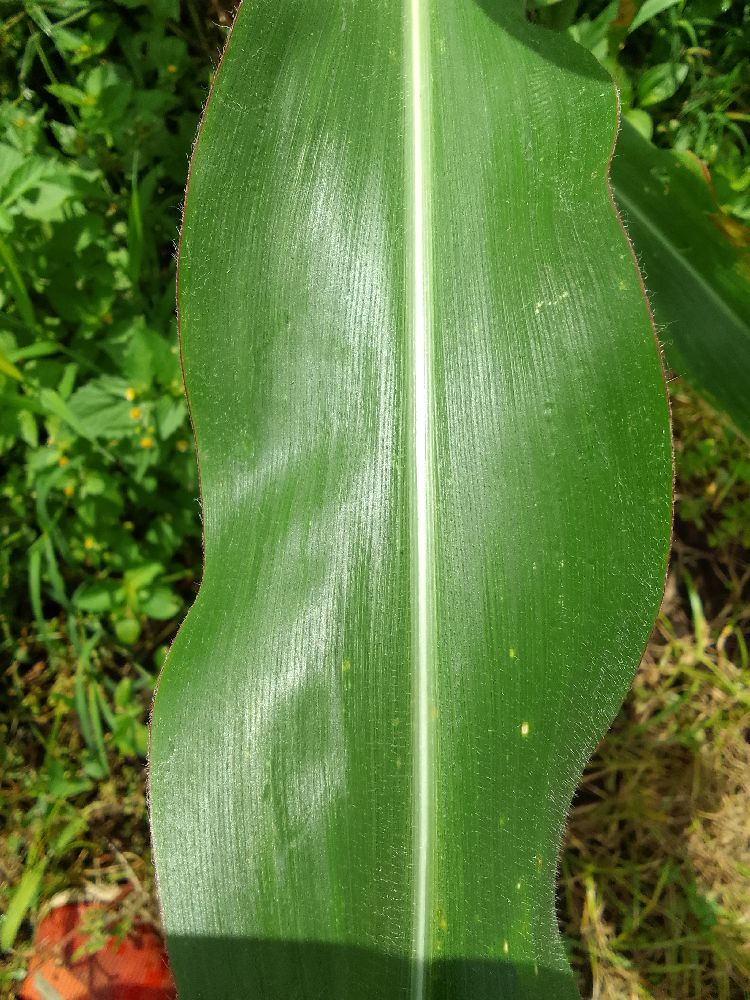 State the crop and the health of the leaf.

maize, healthy
